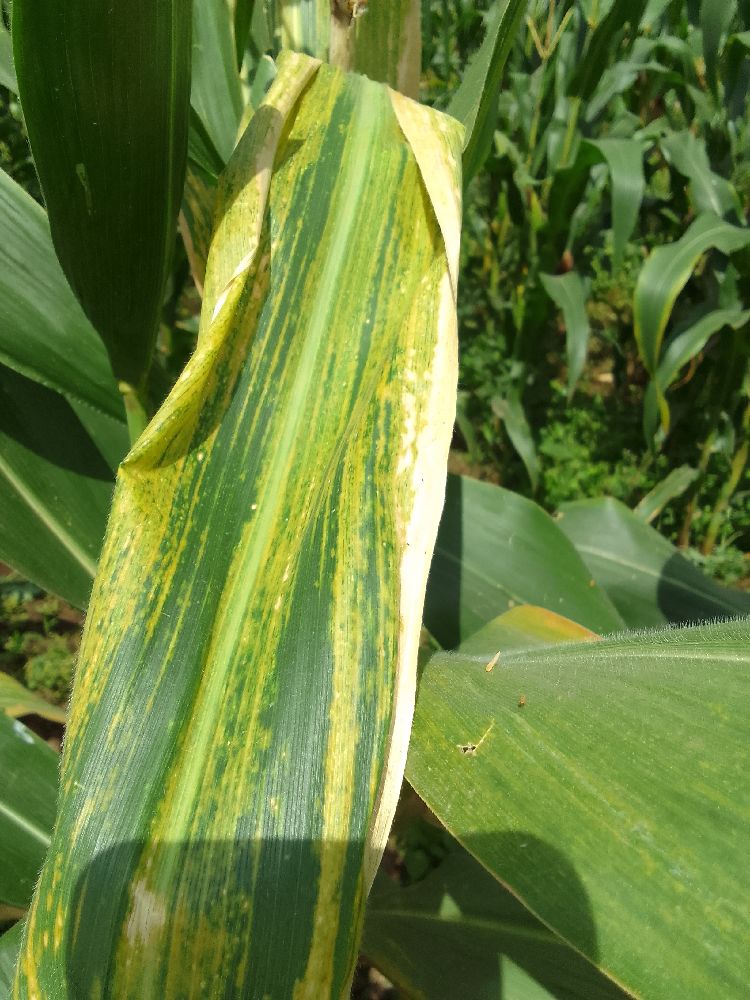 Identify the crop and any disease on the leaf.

maize, maize lethal necrosis
